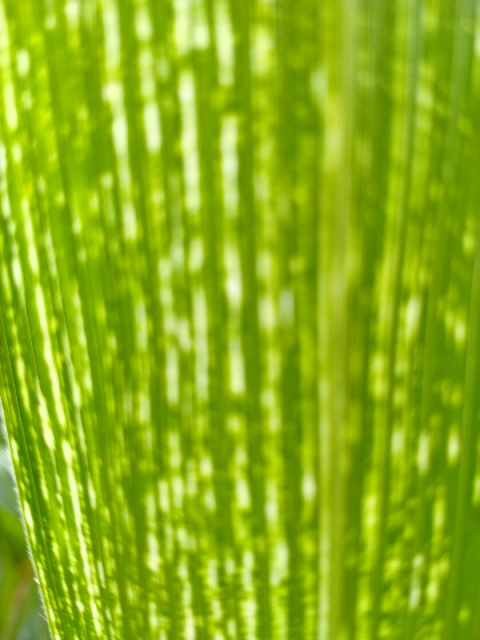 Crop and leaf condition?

maize, maize streak virus
